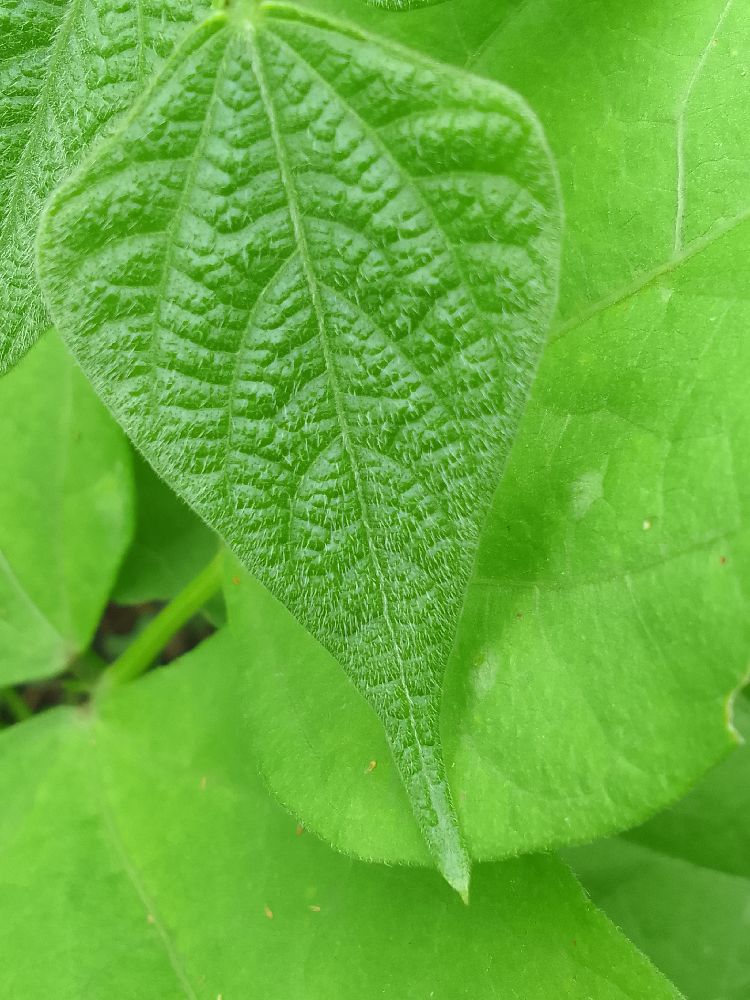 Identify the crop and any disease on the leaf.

common bean, healthy
